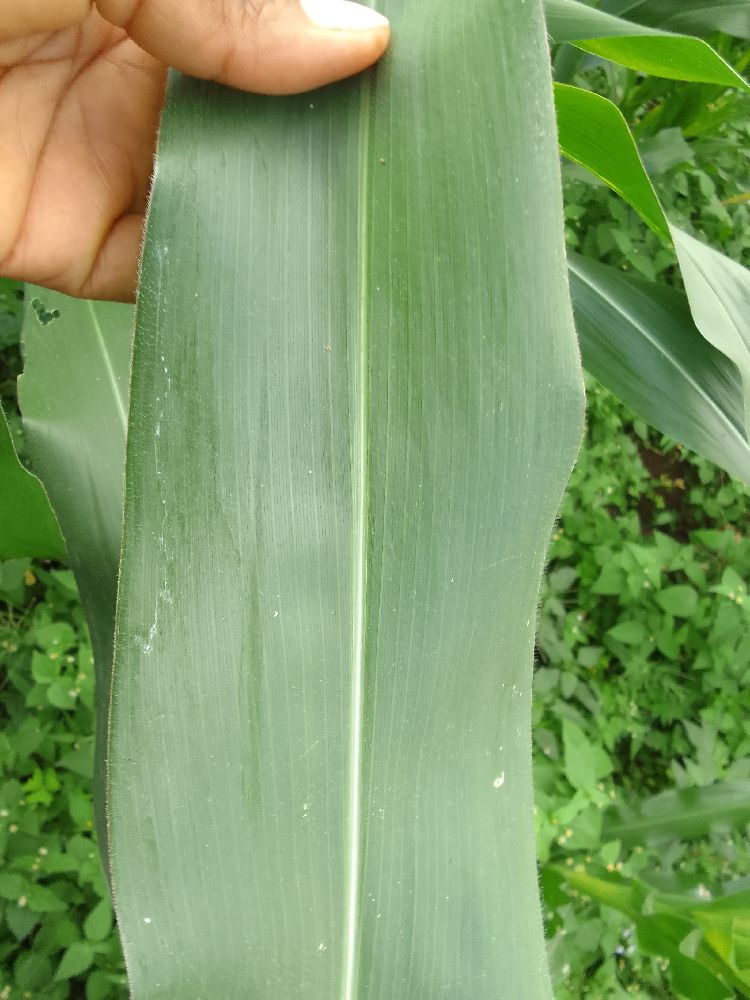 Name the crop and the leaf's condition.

maize, healthy
